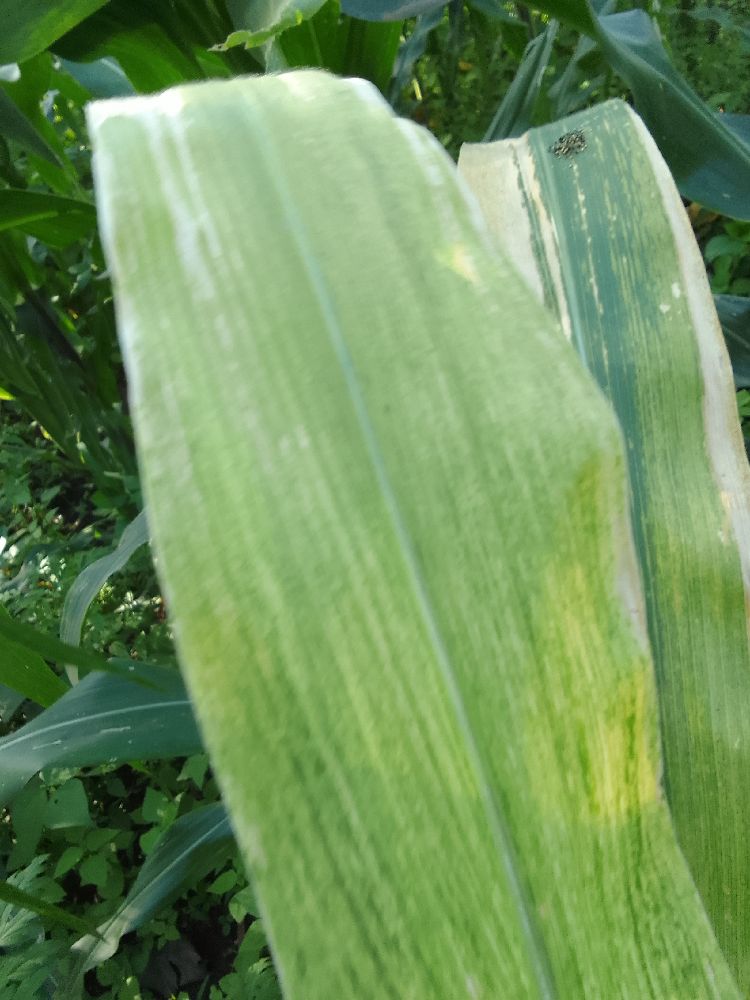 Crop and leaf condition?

maize, maize lethal necrosis
